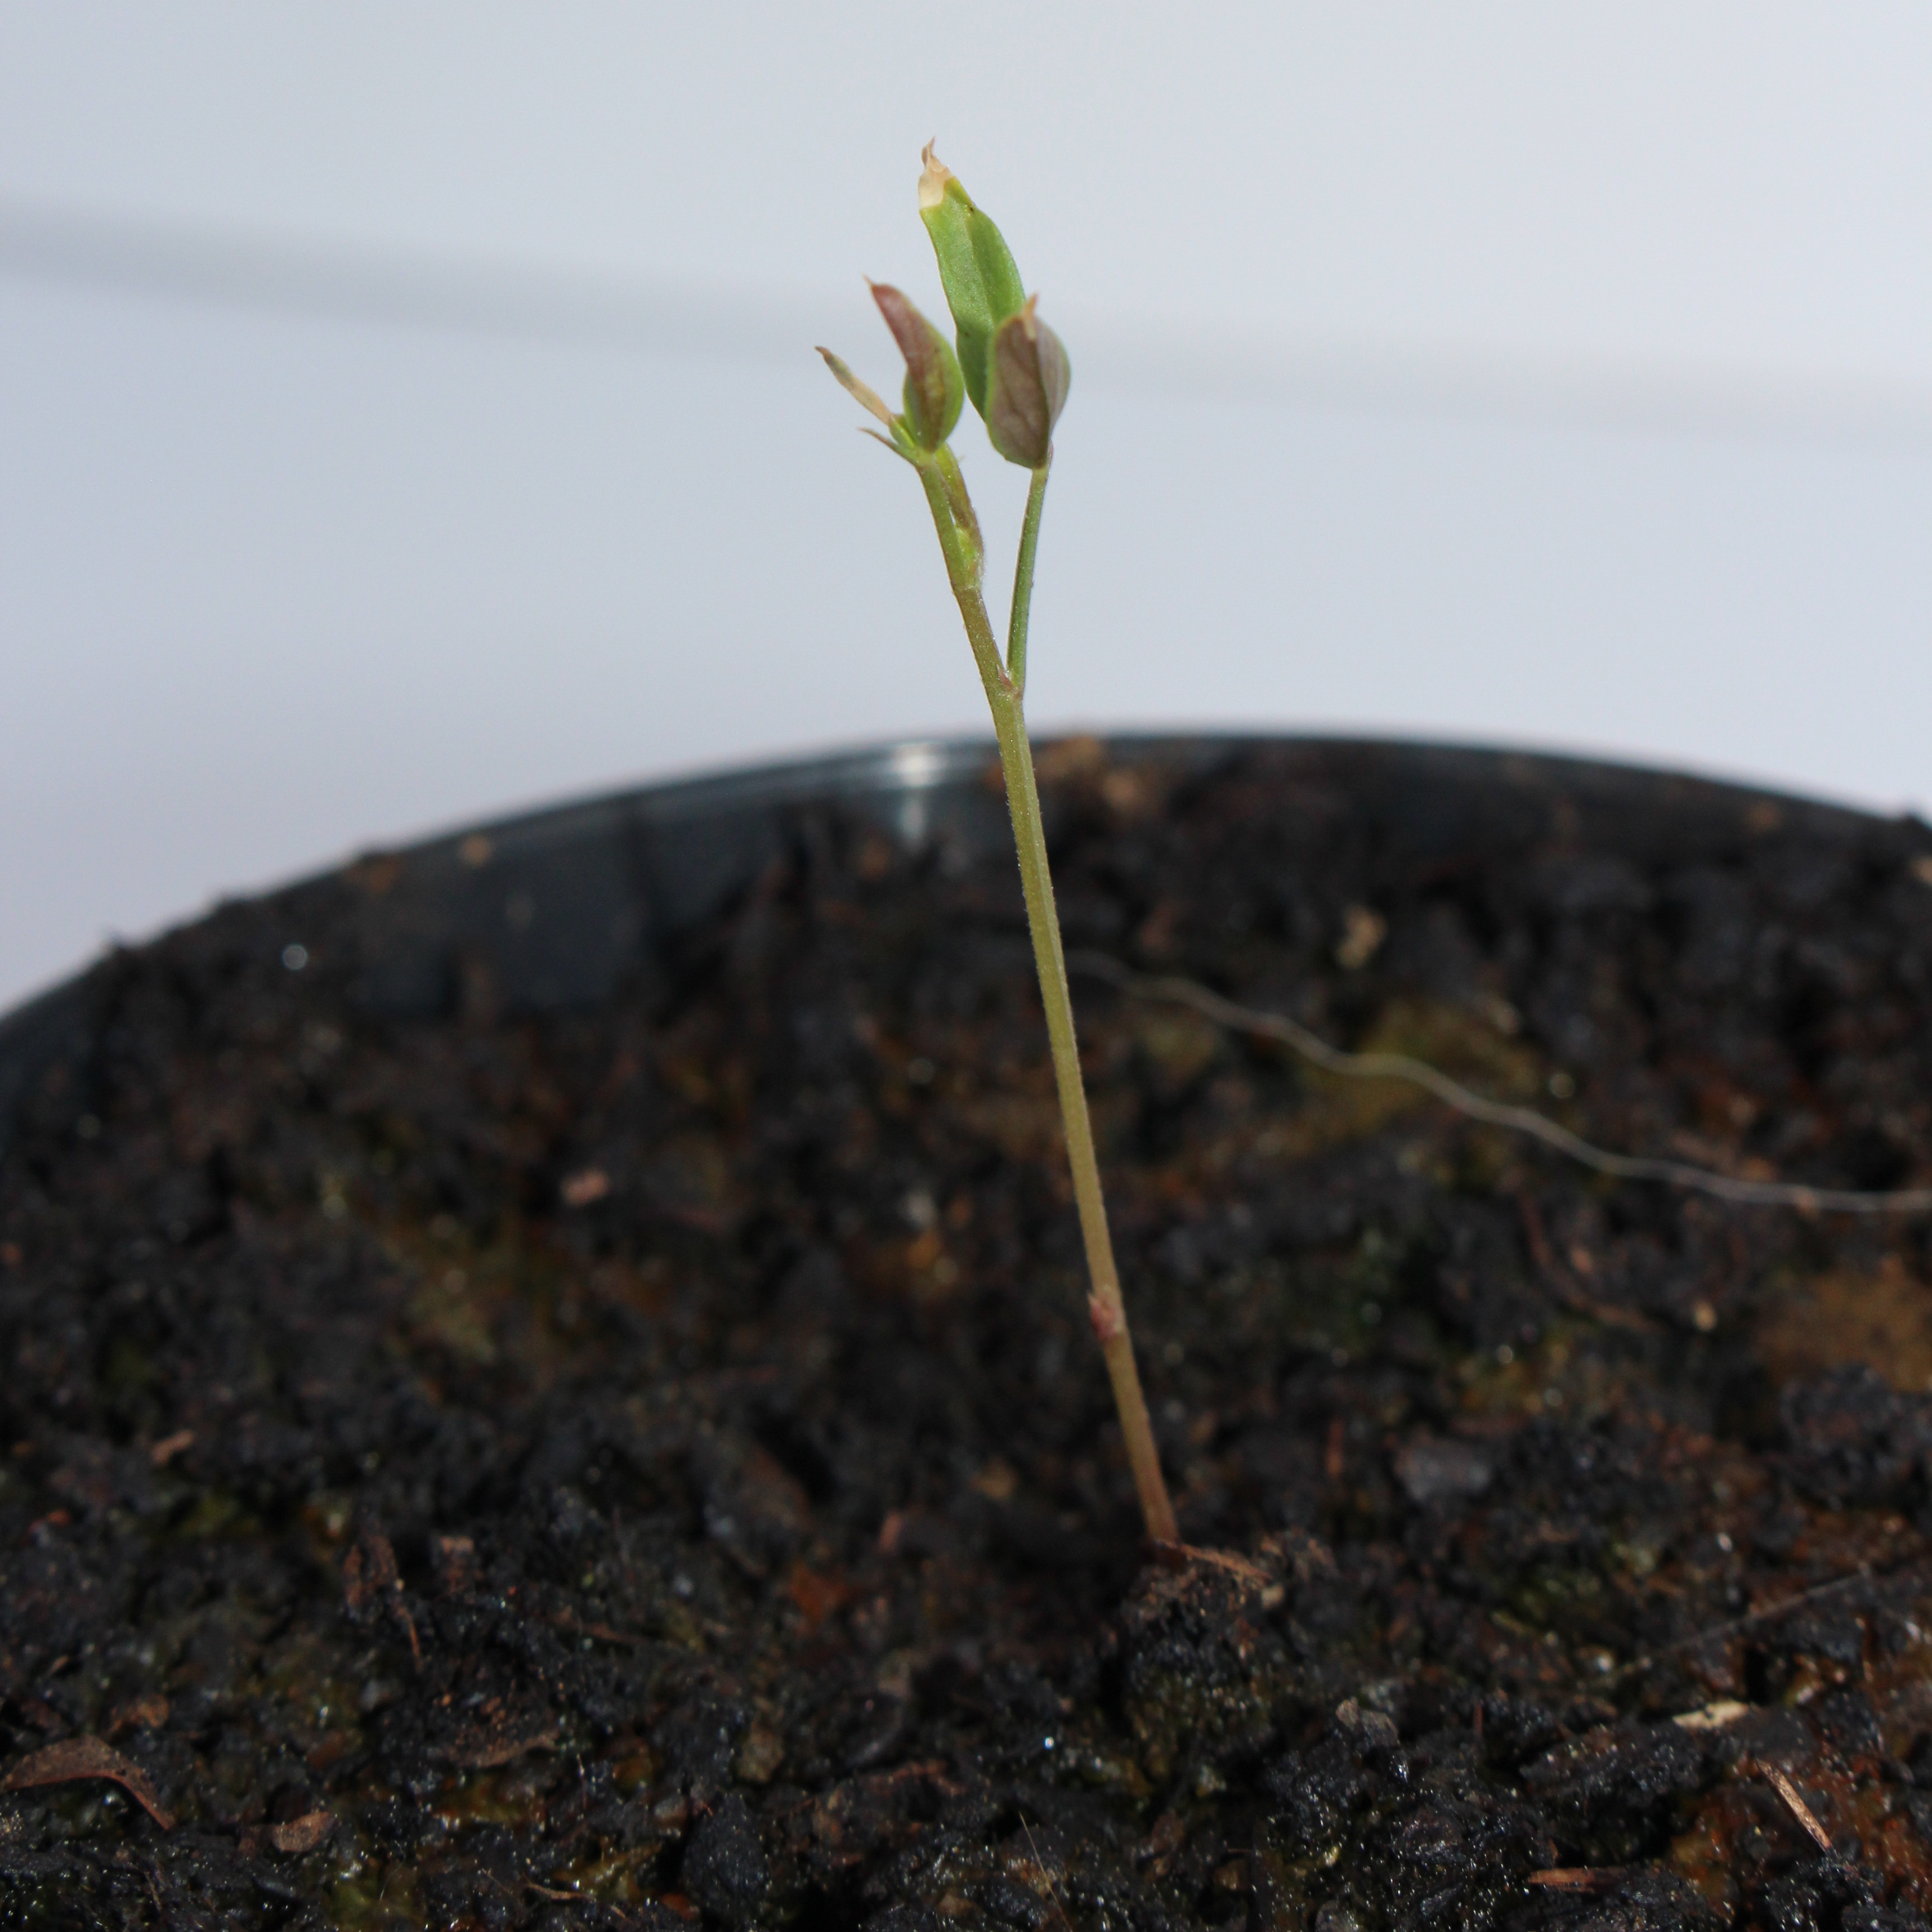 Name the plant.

Vicia sativa
